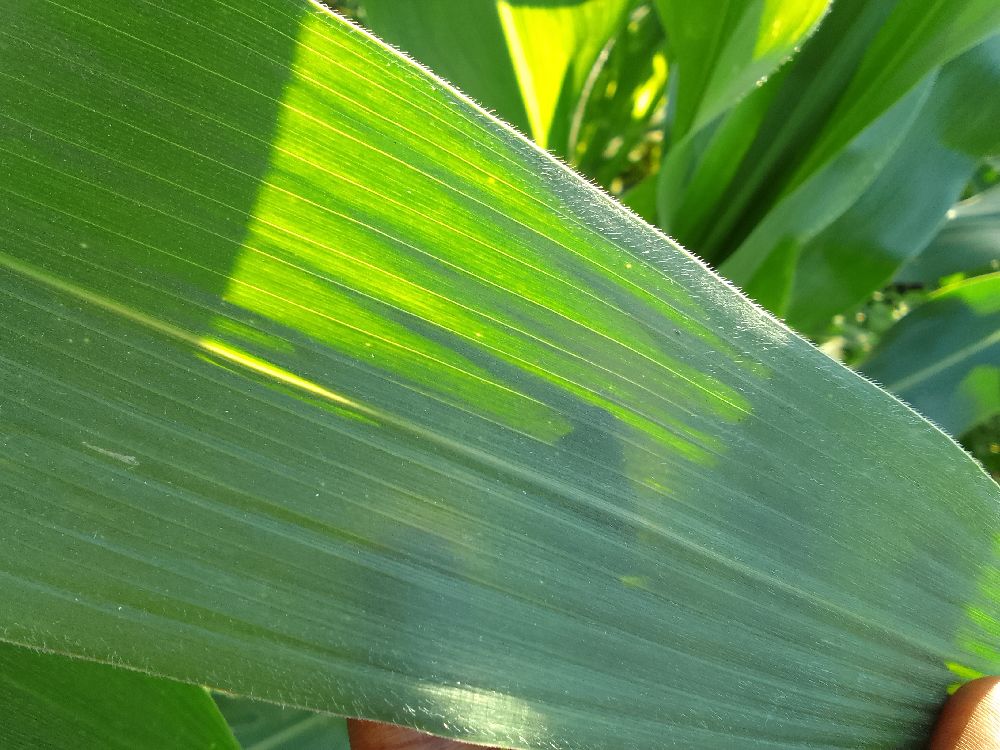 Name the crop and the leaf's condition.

maize, healthy
